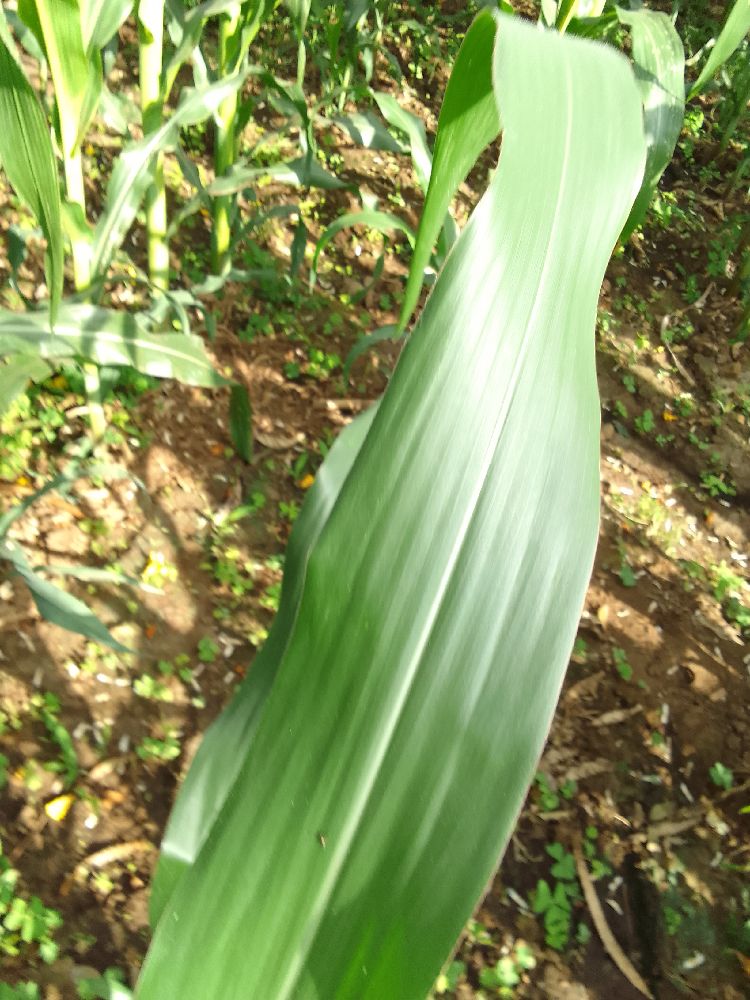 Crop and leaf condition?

maize, healthy
